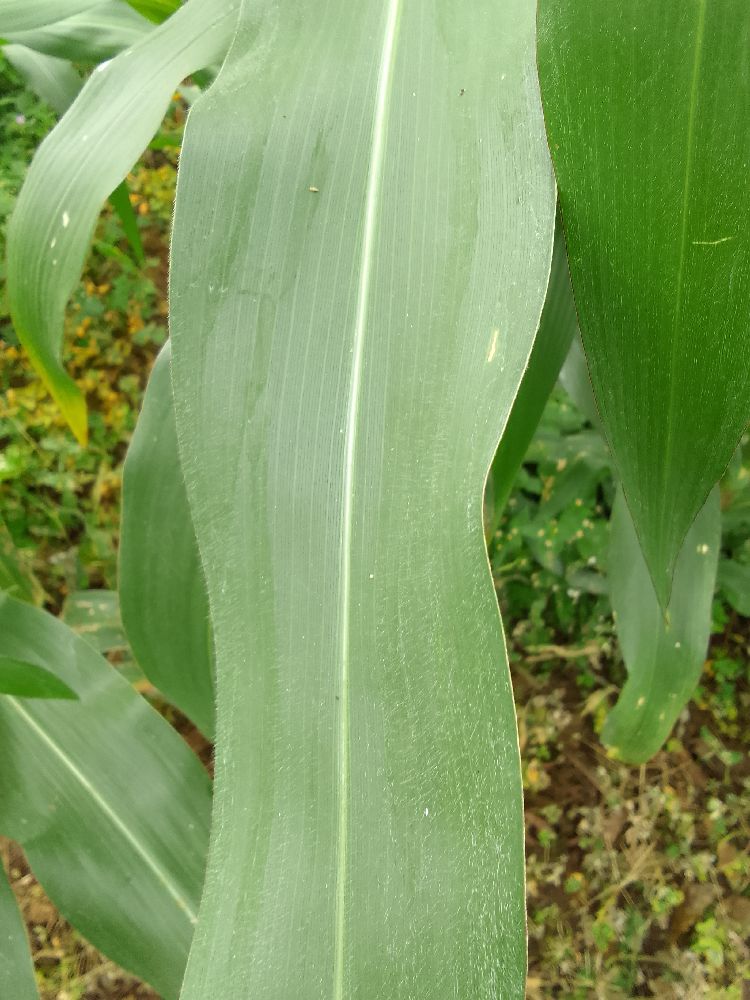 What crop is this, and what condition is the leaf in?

maize, healthy
